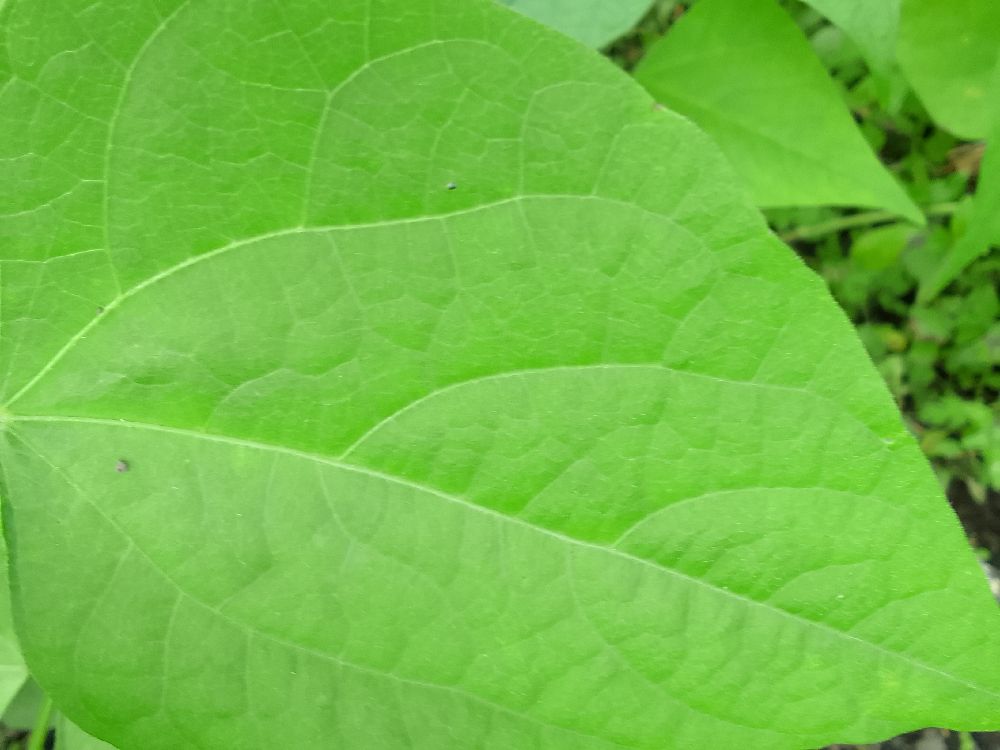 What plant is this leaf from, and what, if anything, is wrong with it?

common bean, healthy
